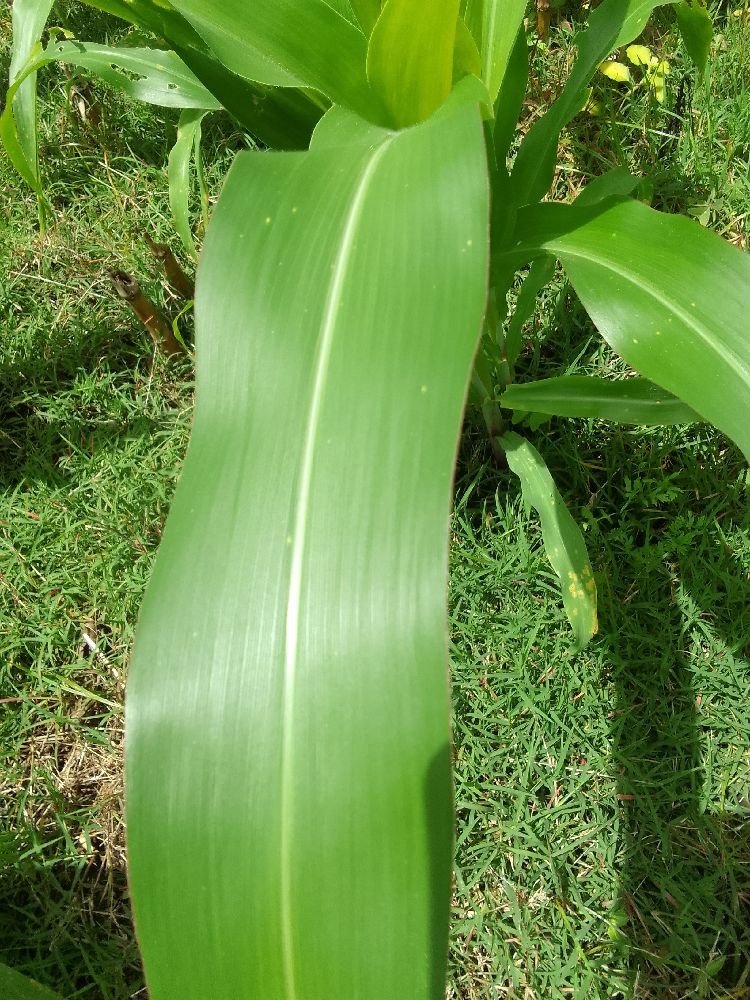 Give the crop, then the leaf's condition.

maize, healthy
